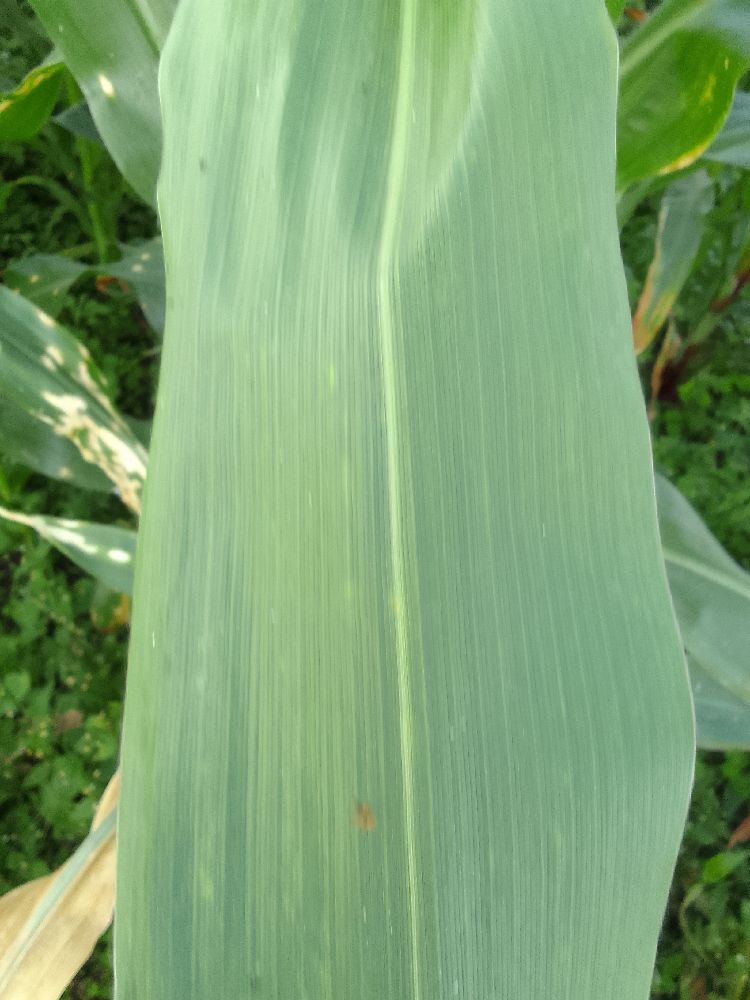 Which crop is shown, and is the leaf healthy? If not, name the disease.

maize, healthy
